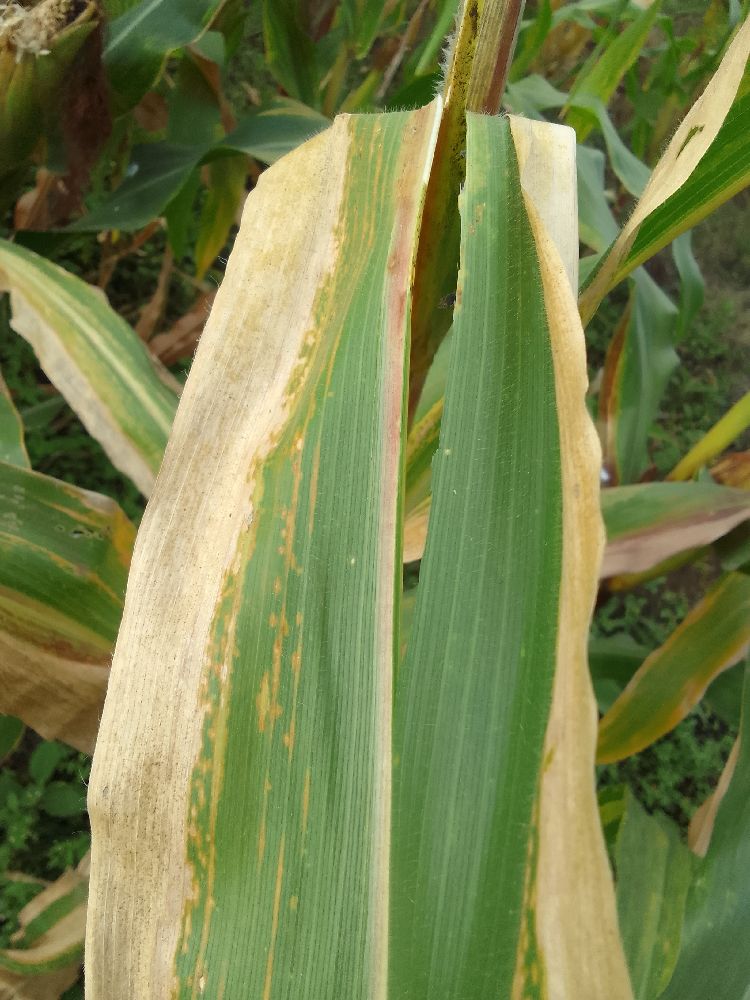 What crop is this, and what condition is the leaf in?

maize, maize lethal necrosis
